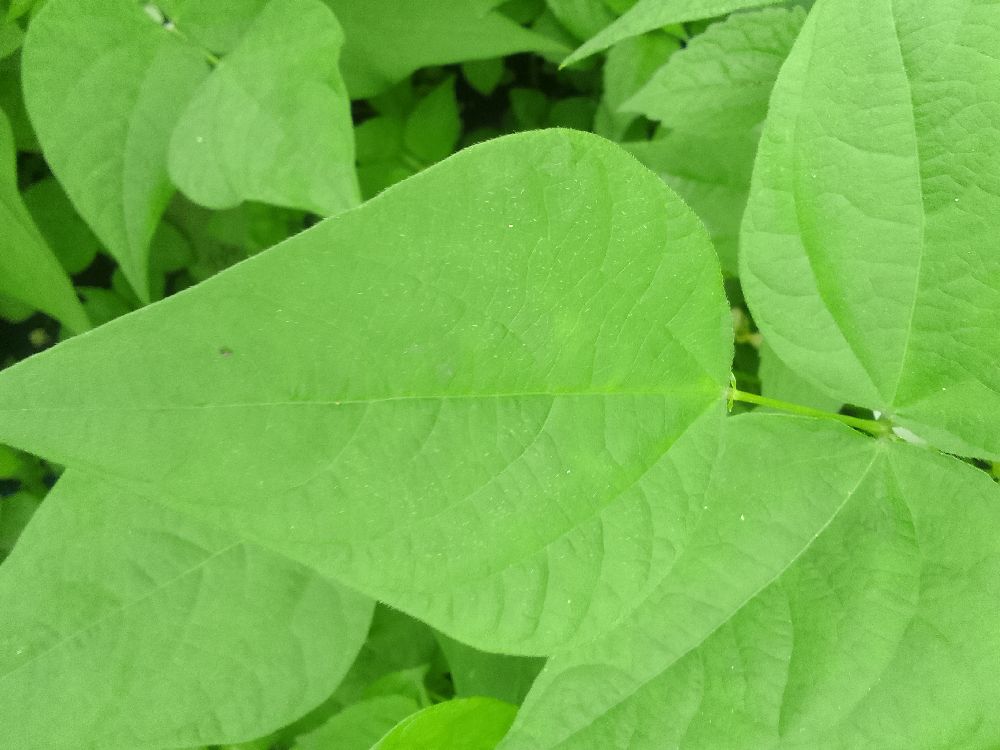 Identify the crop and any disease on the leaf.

common bean, healthy
